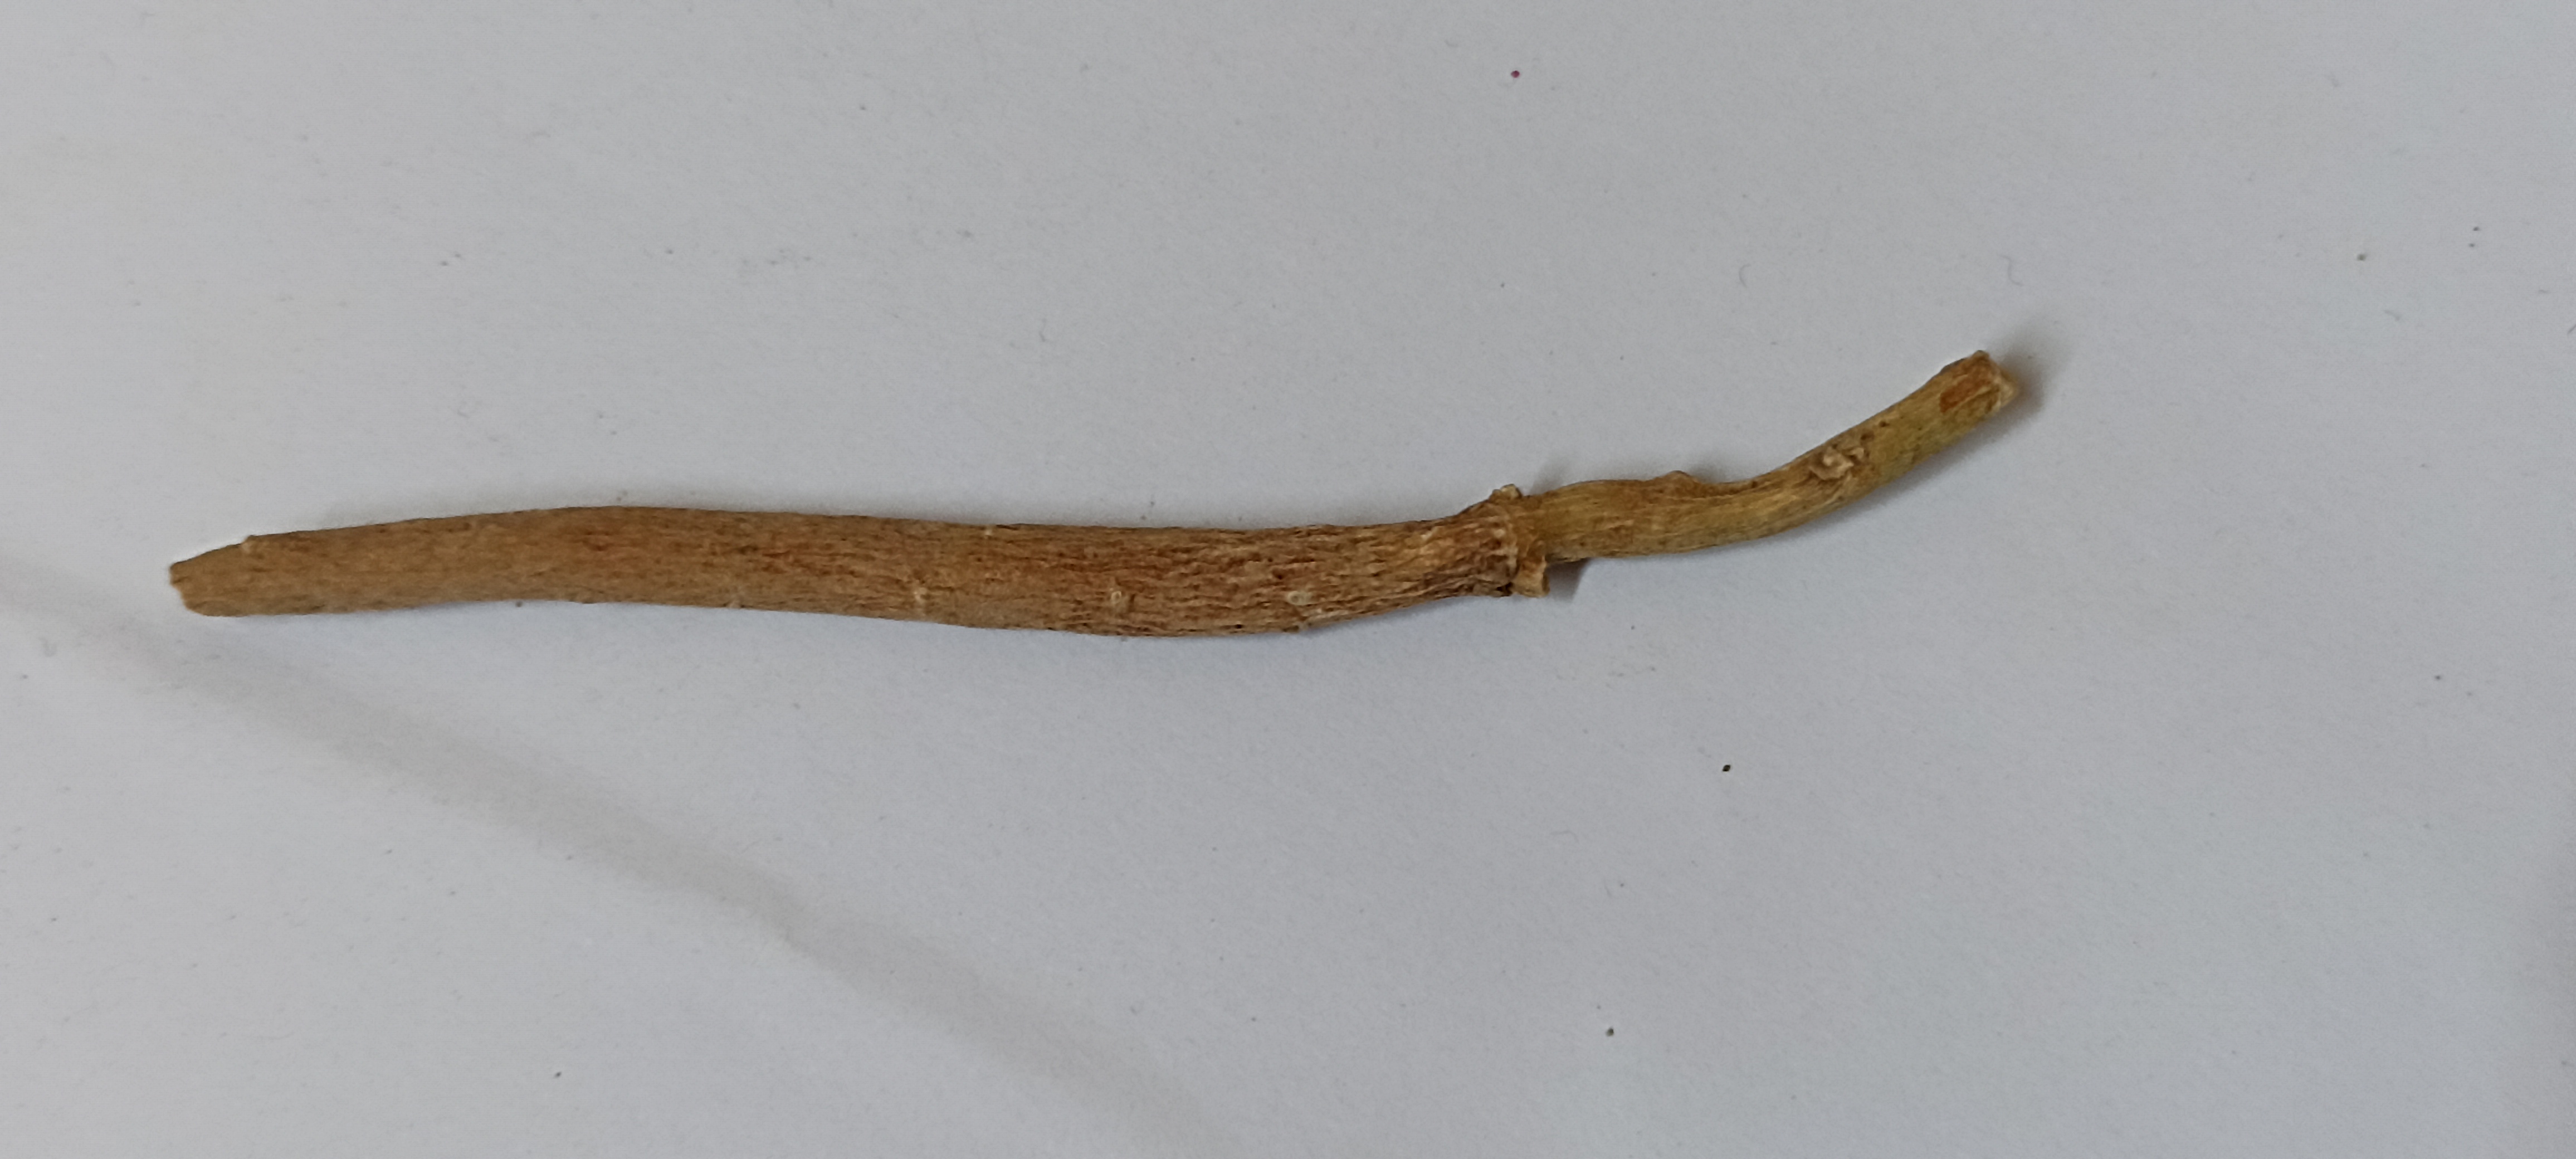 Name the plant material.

ashwagandha
